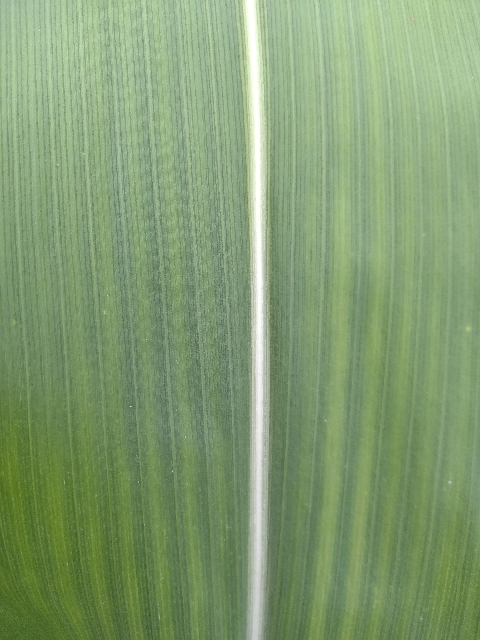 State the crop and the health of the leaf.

maize, healthy
